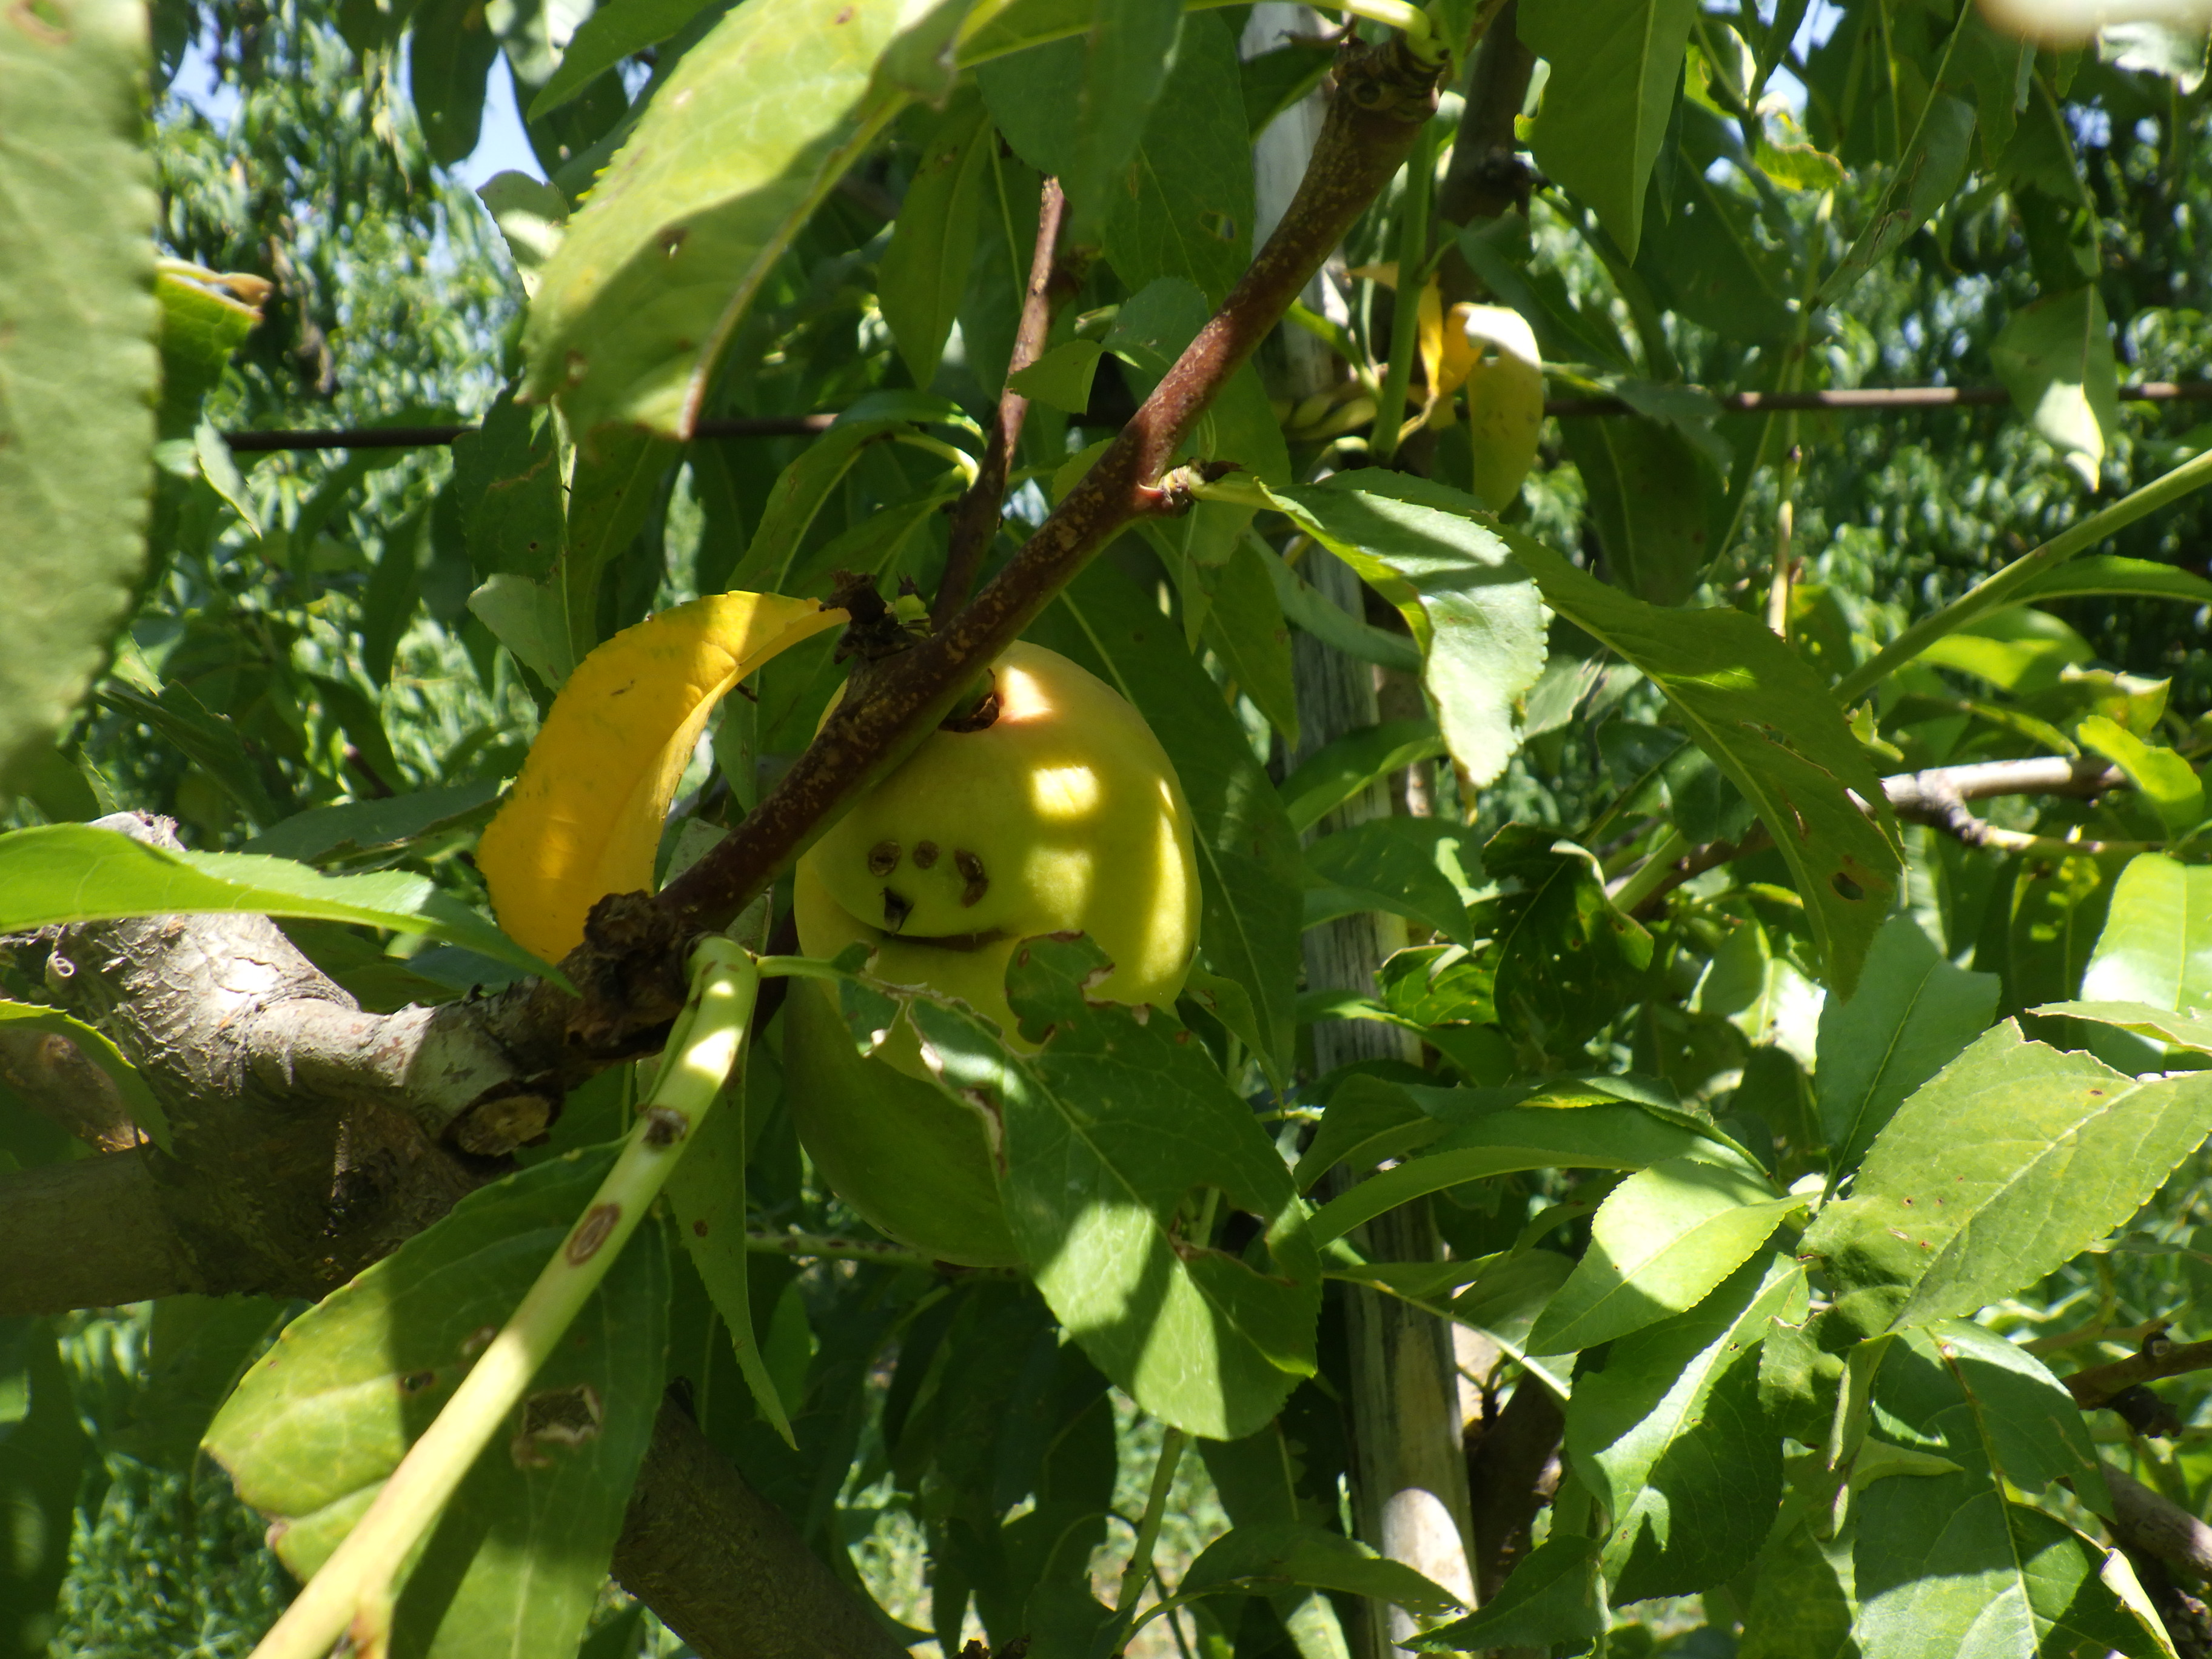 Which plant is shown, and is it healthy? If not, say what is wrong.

peach, mechanical damage, shot hole disease
